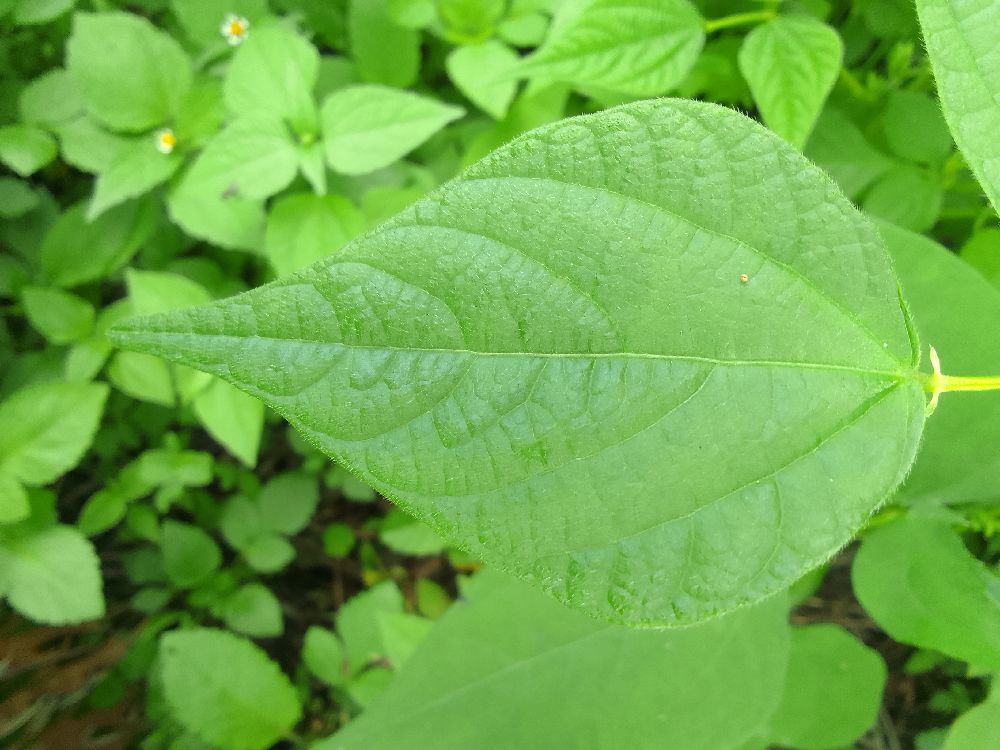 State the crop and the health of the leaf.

common bean, healthy
